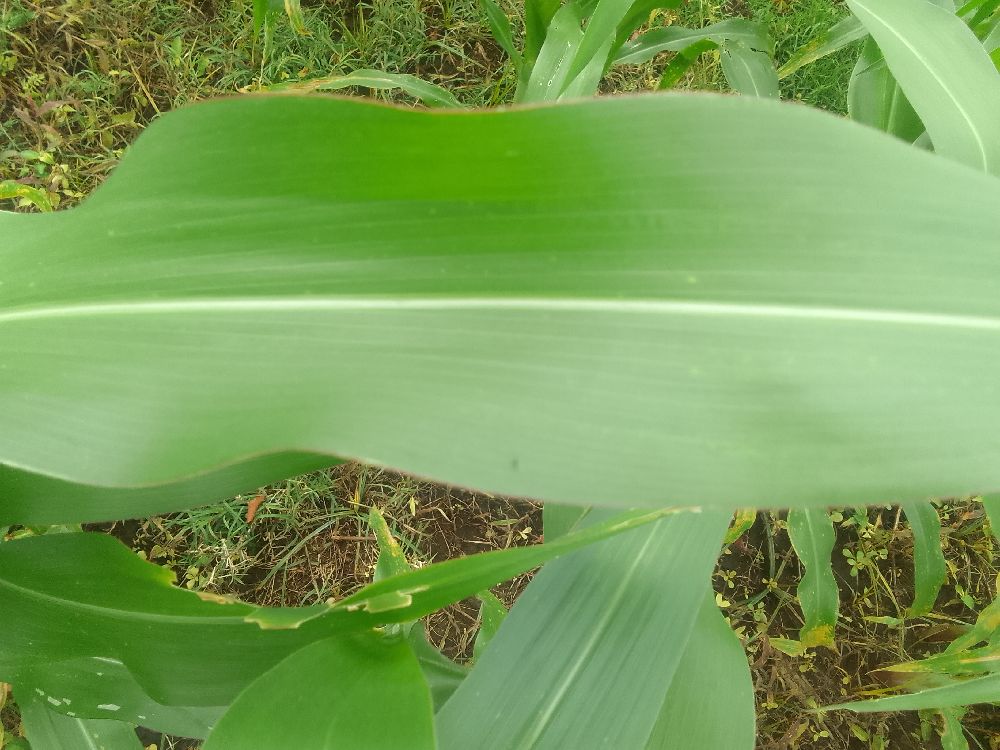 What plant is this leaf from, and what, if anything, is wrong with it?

maize, healthy
